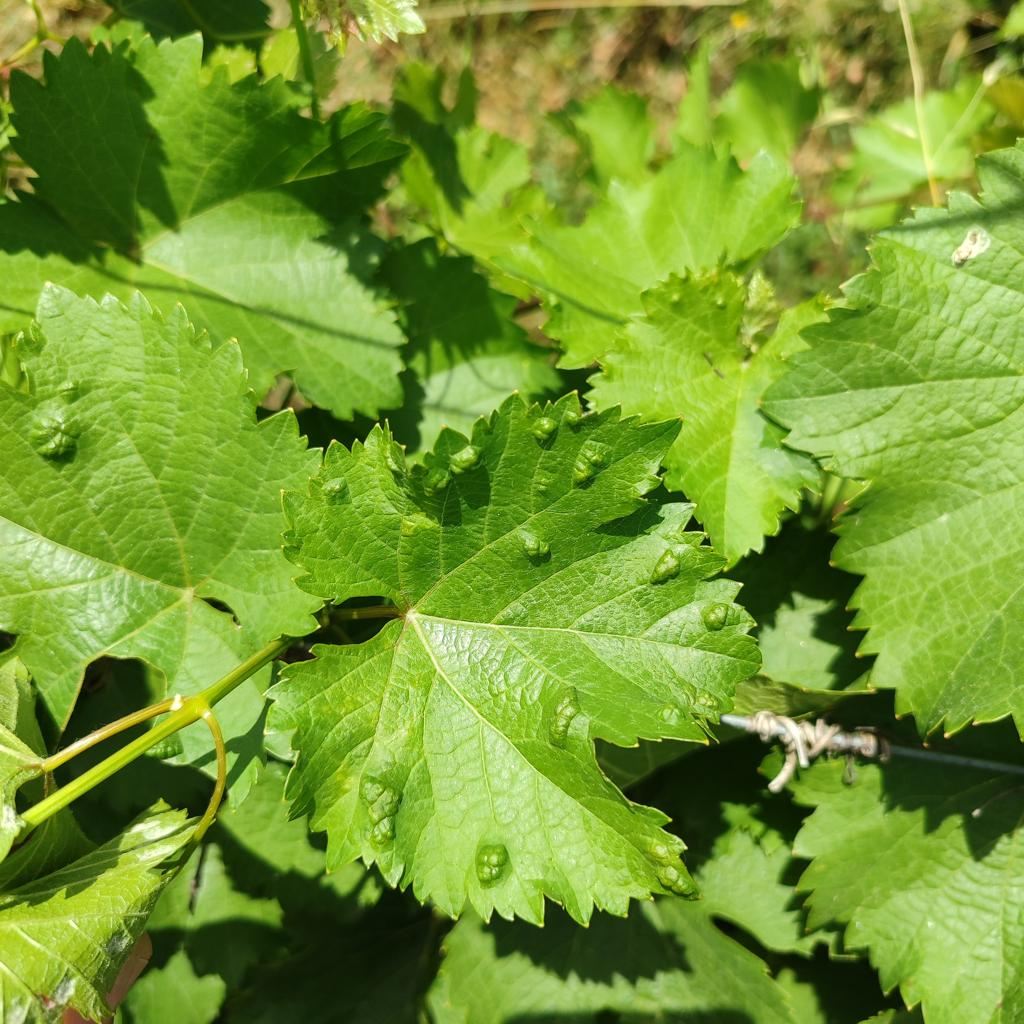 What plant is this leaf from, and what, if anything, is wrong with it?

grapevine, erineum mite
